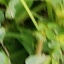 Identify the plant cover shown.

unstructured weed
